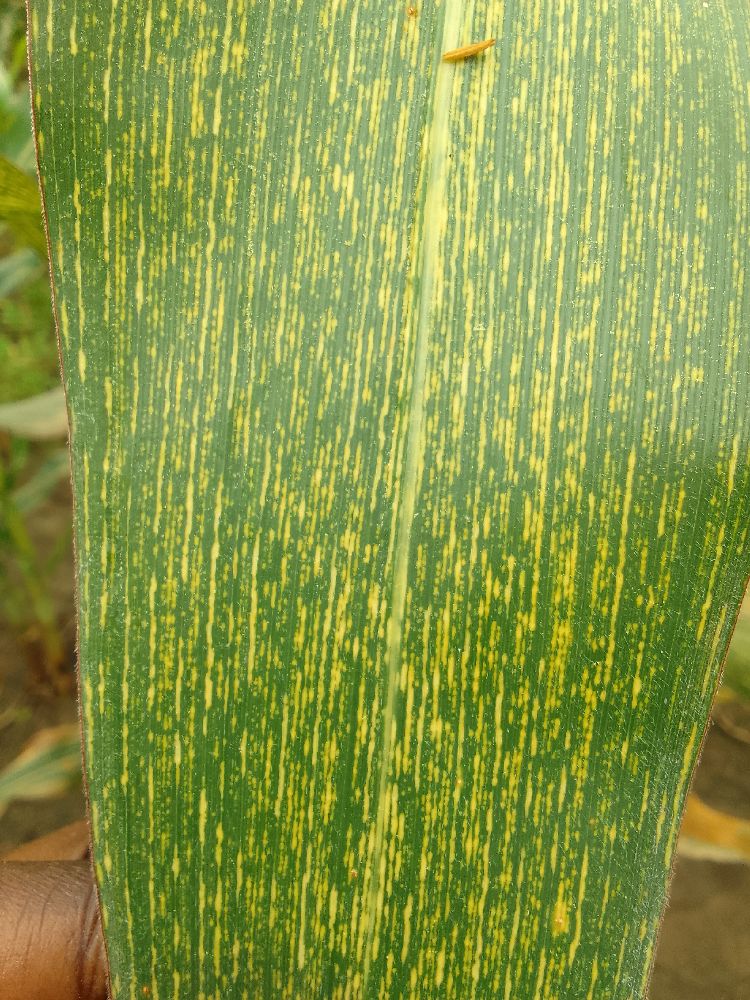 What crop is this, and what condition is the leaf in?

maize, maize streak virus
